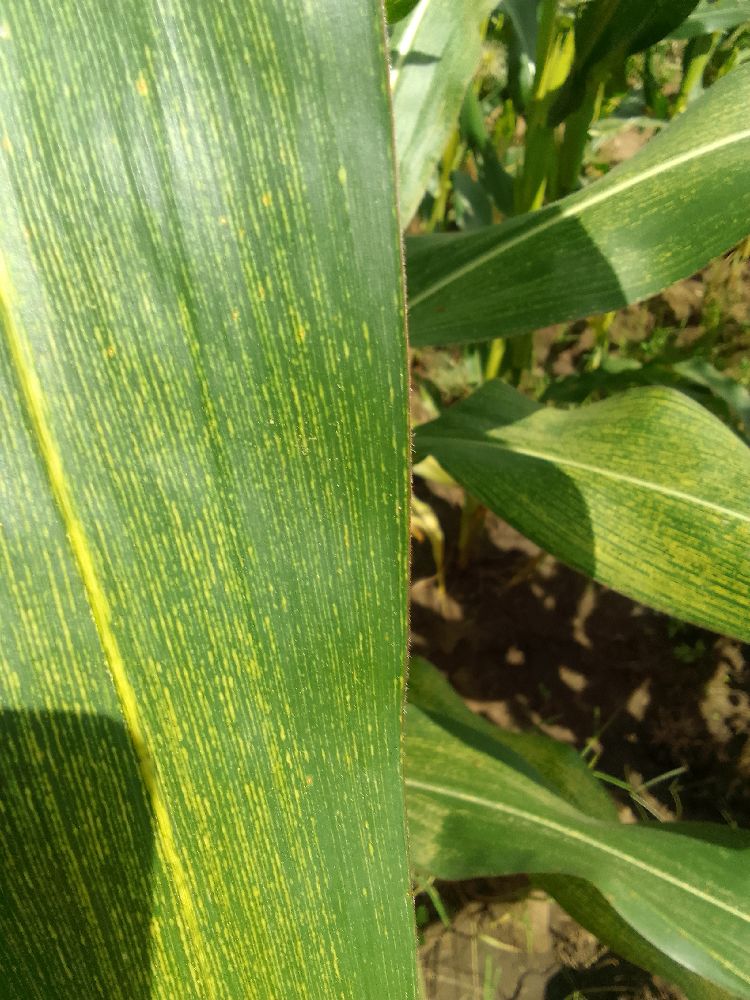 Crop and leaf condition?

maize, maize streak virus
